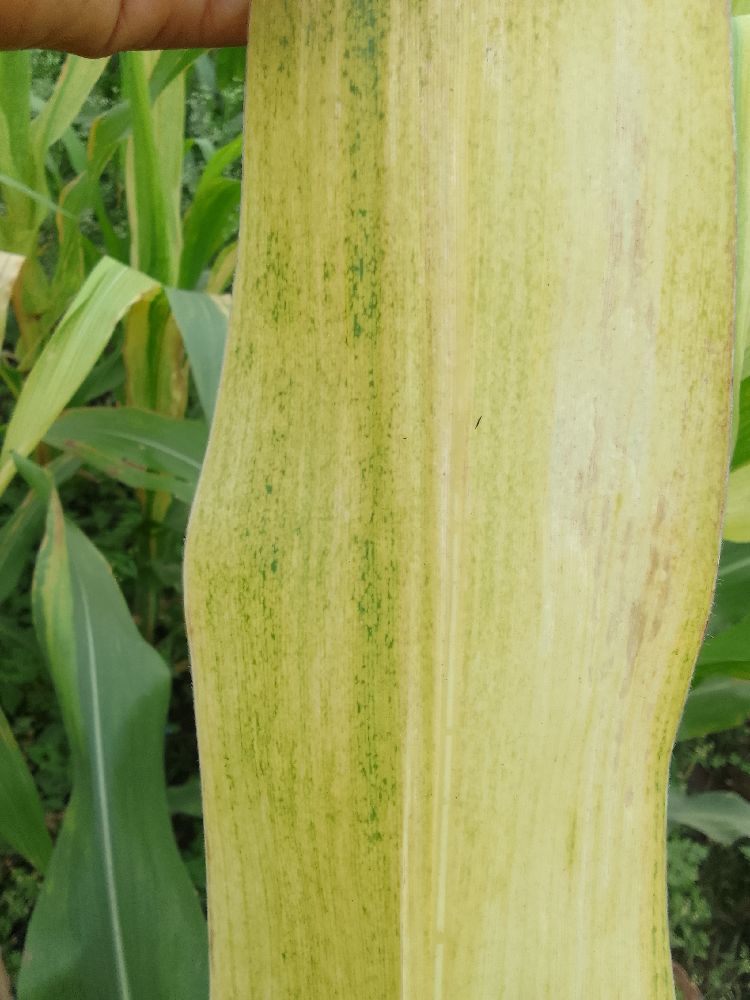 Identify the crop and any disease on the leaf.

maize, maize lethal necrosis
